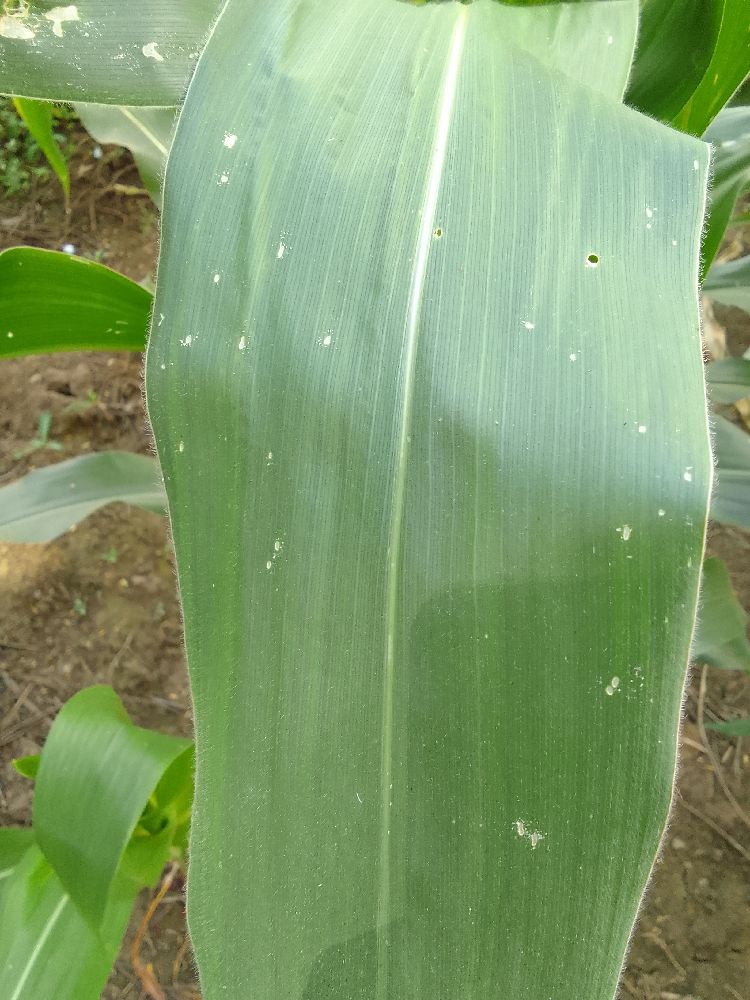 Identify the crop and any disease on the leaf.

maize, healthy
